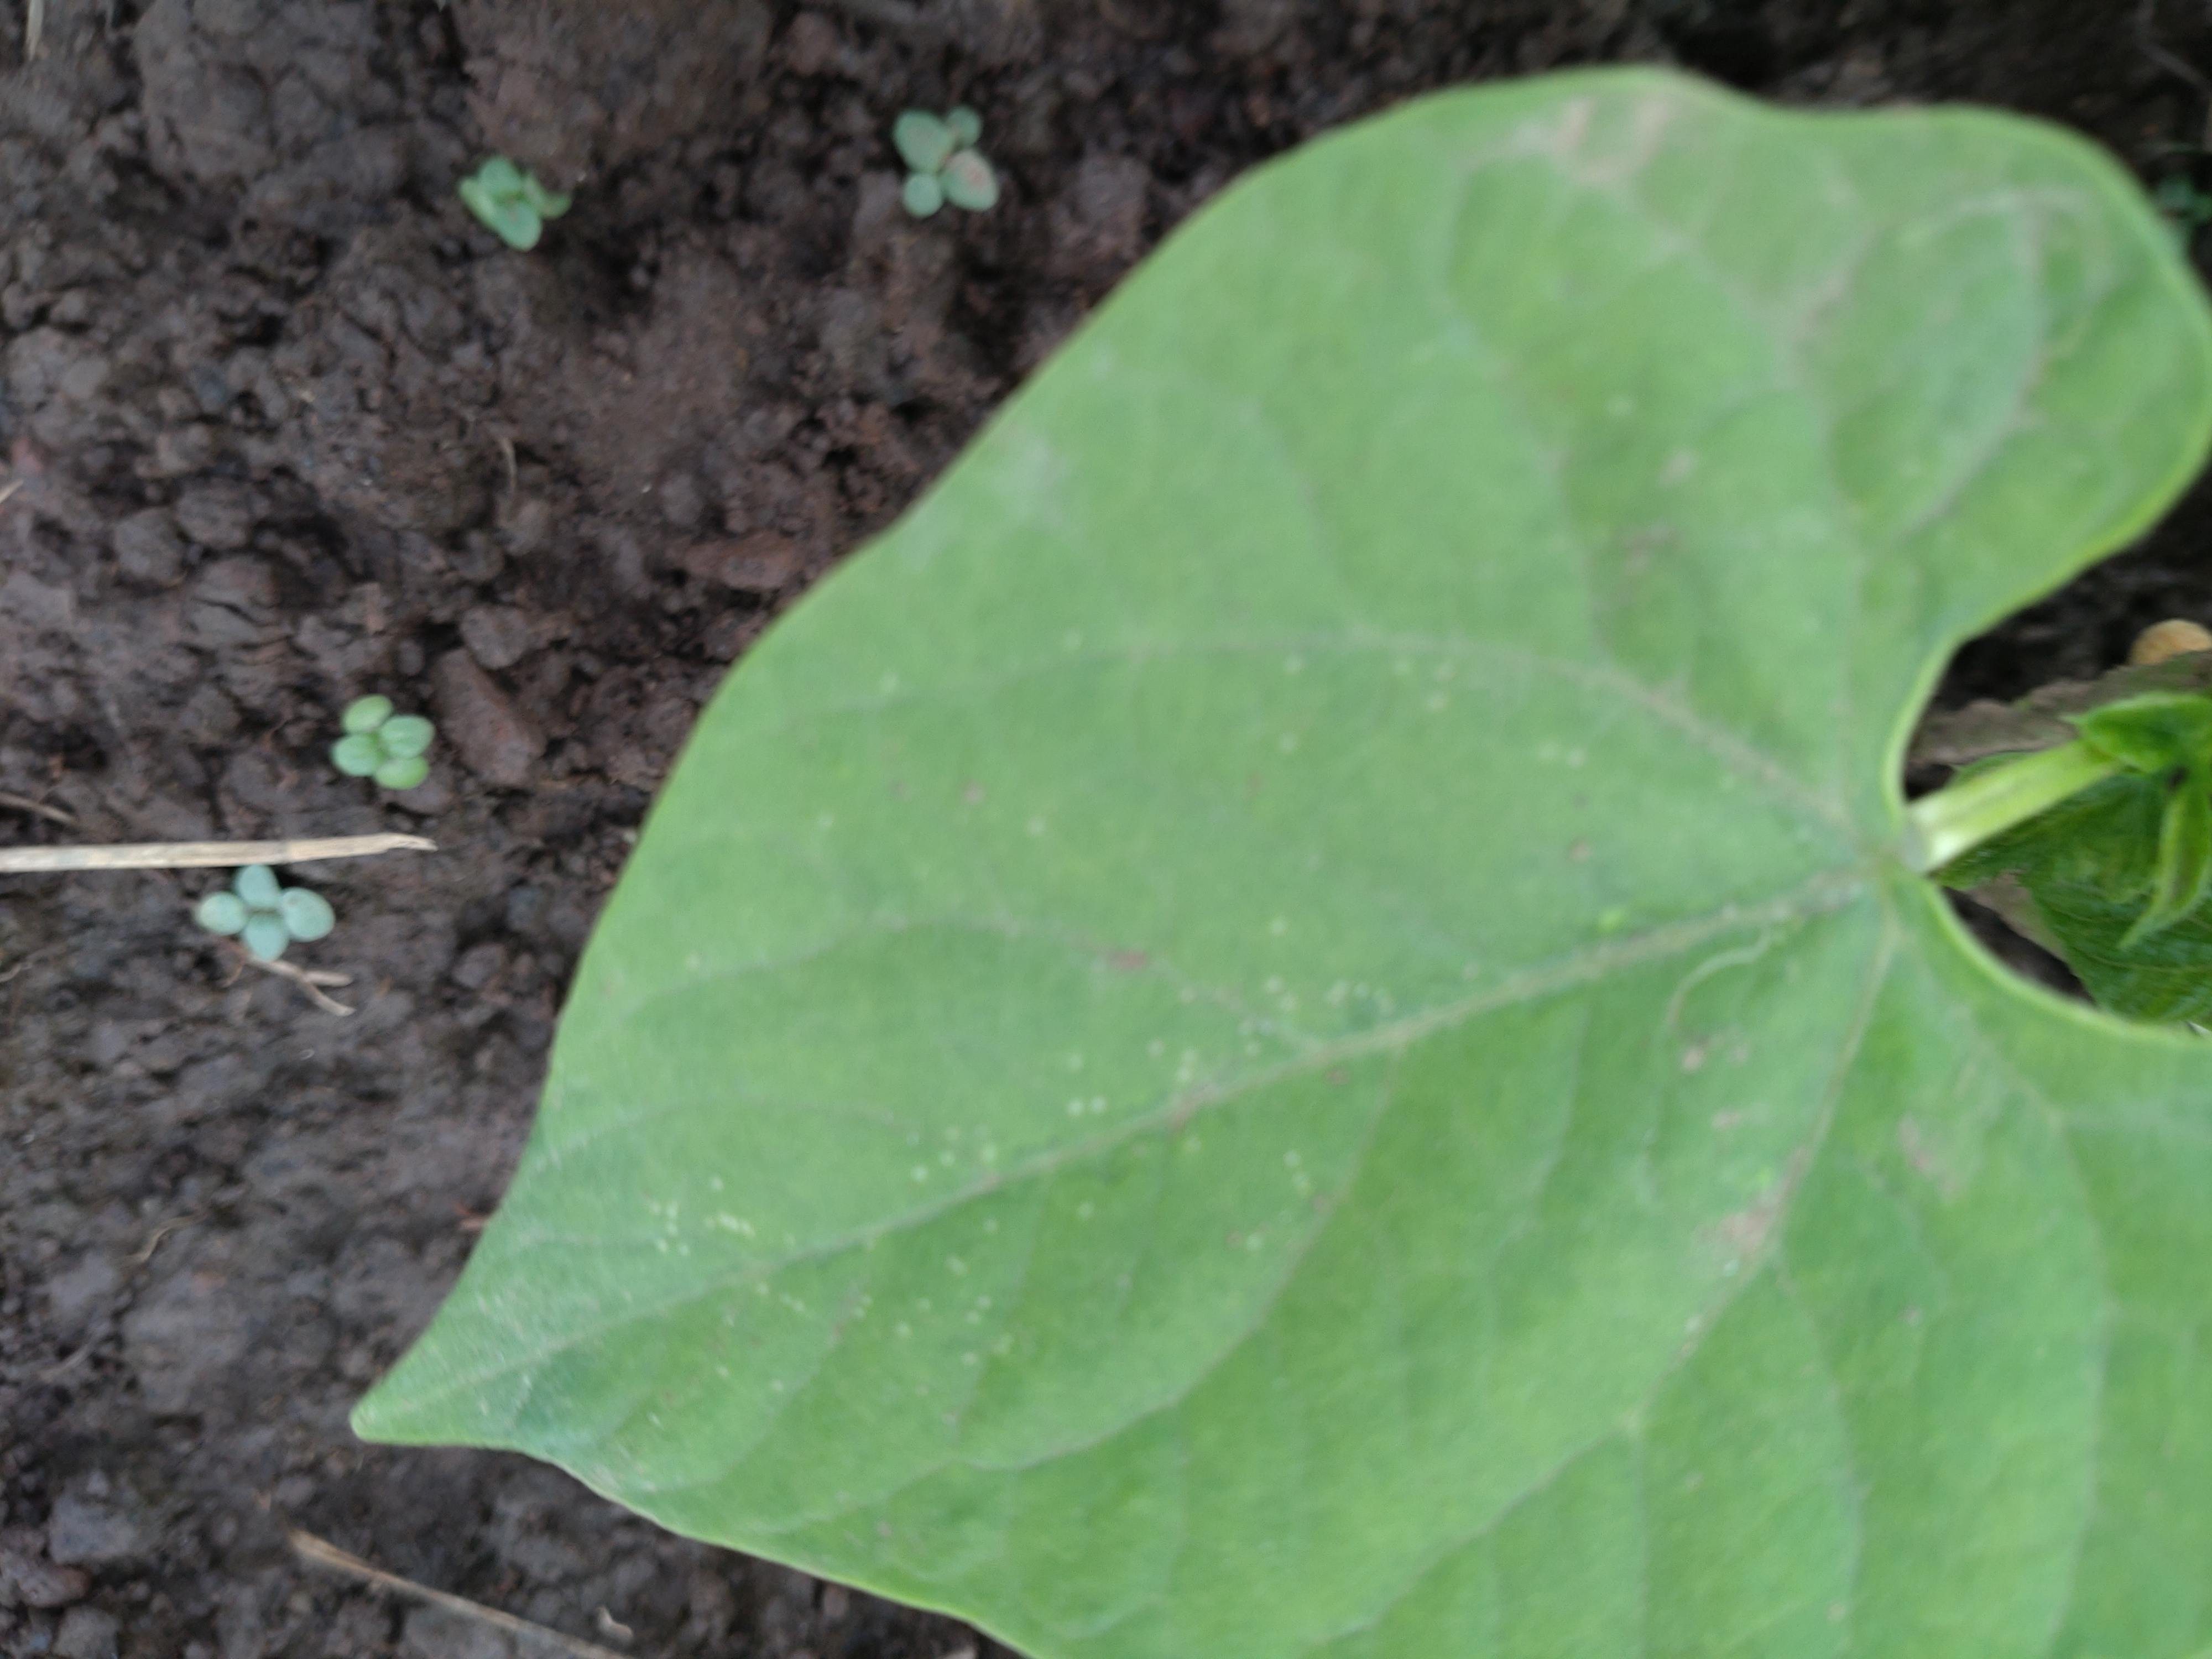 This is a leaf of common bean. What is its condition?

healthy
